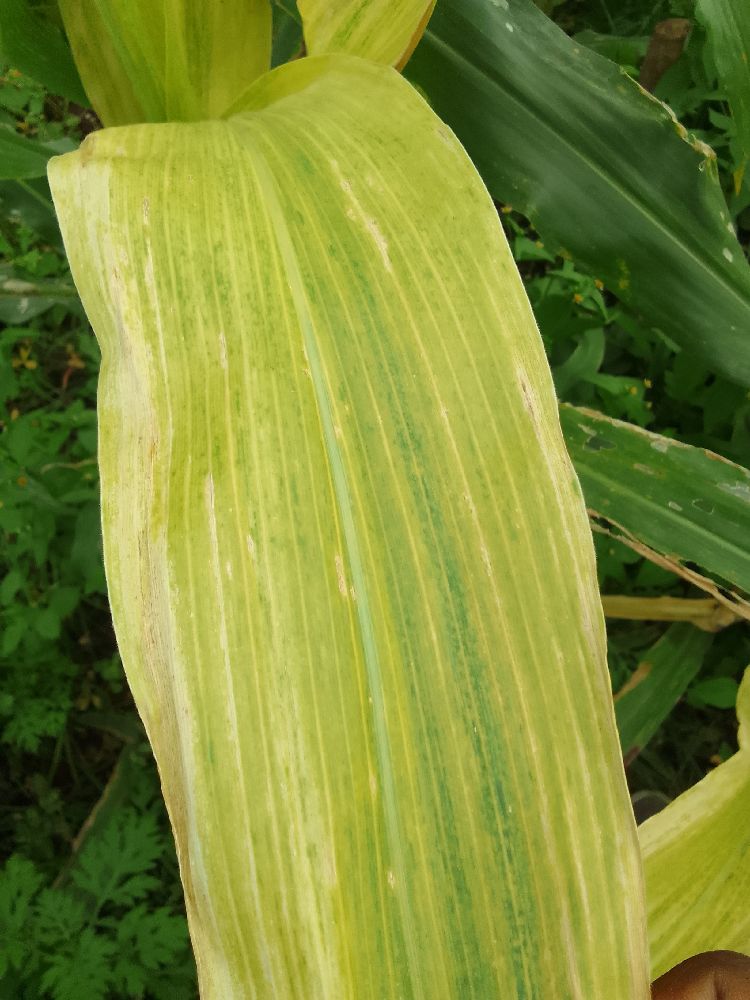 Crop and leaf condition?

maize, maize lethal necrosis
